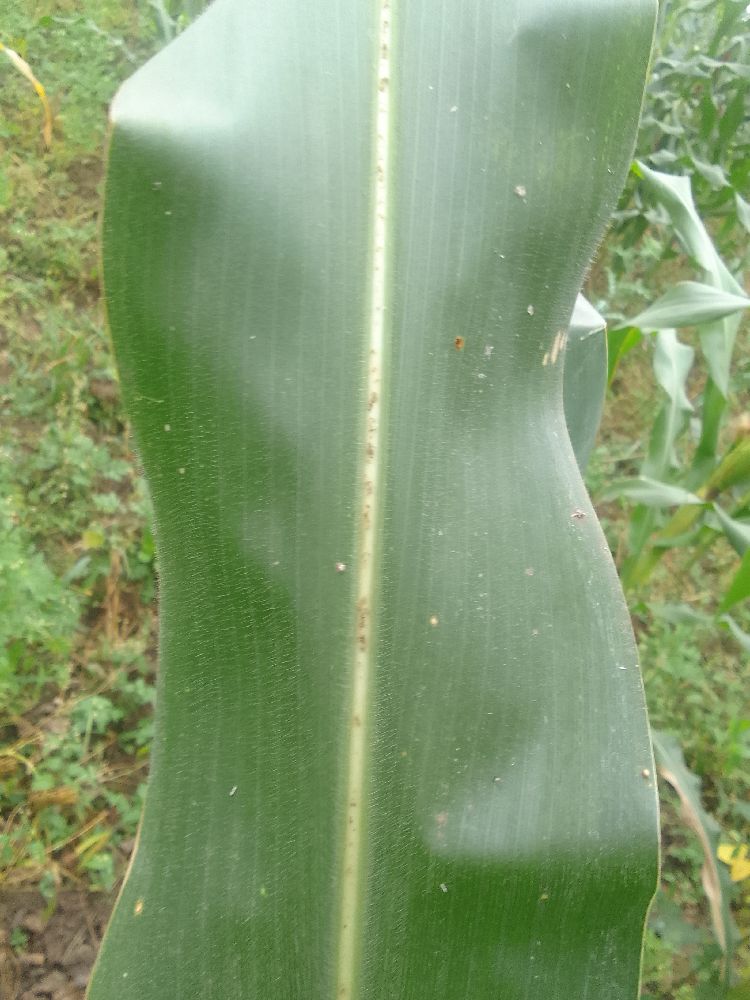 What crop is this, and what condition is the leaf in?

maize, healthy
